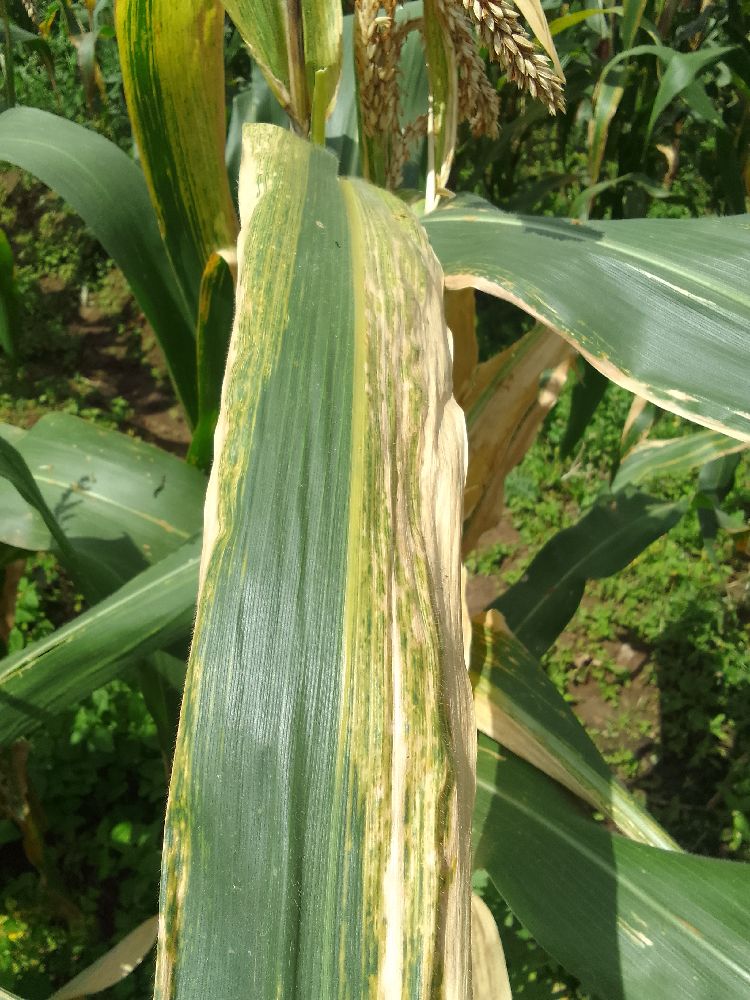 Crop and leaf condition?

maize, maize lethal necrosis
